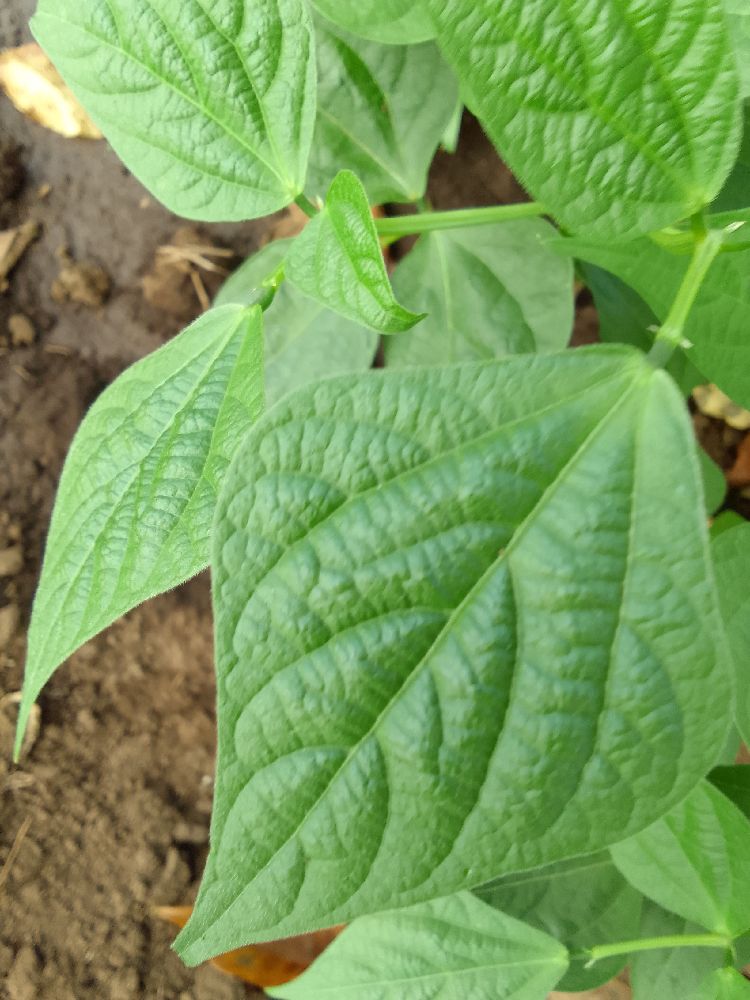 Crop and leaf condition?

common bean, healthy
